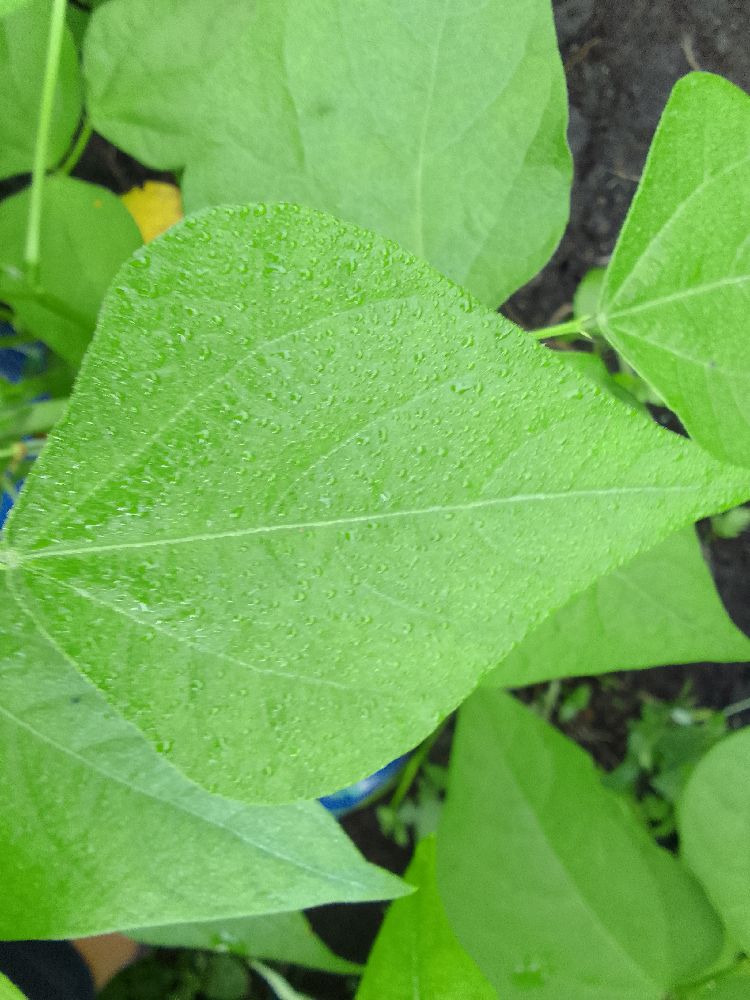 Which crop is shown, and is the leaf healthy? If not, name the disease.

common bean, healthy
